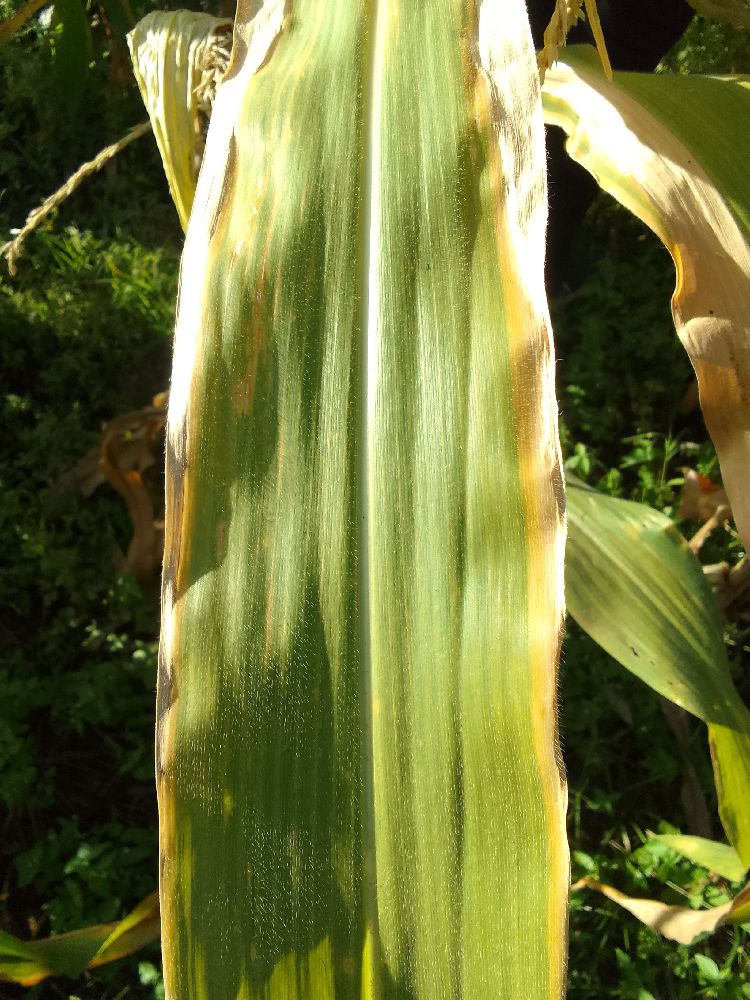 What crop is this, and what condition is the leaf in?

maize, maize lethal necrosis
